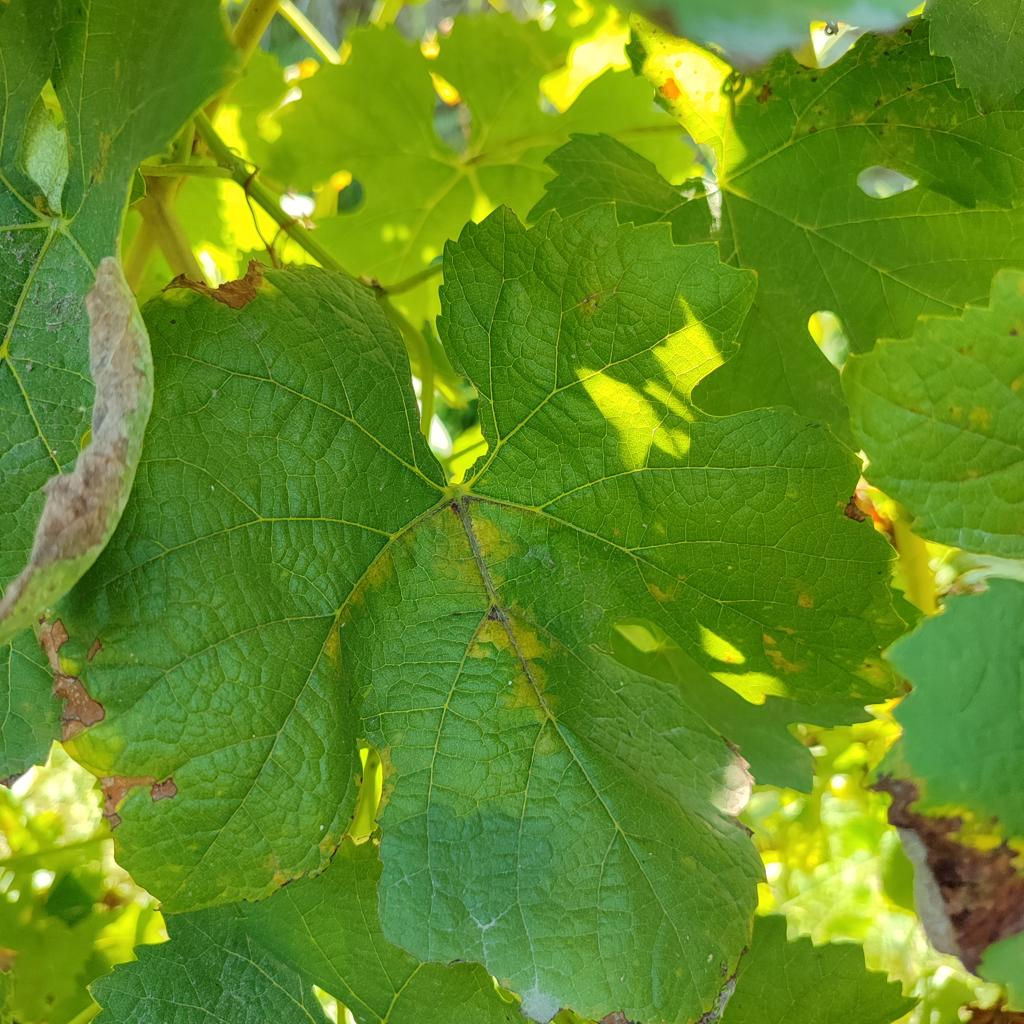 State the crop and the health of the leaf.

grapevine, downy mildew
